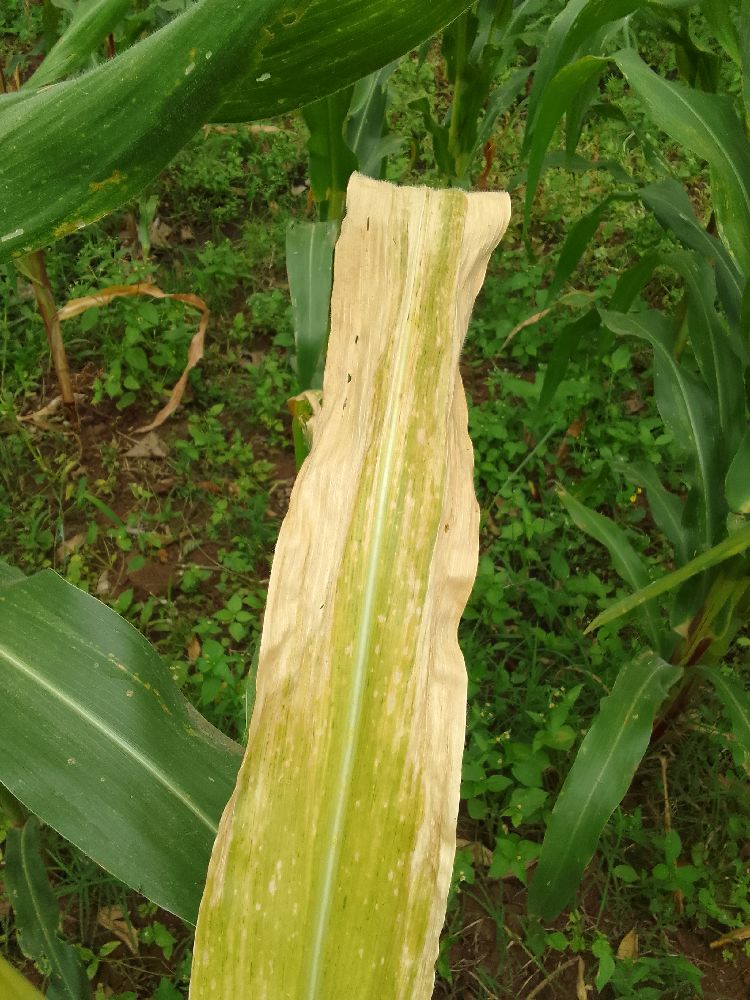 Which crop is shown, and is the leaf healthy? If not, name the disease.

maize, maize lethal necrosis
